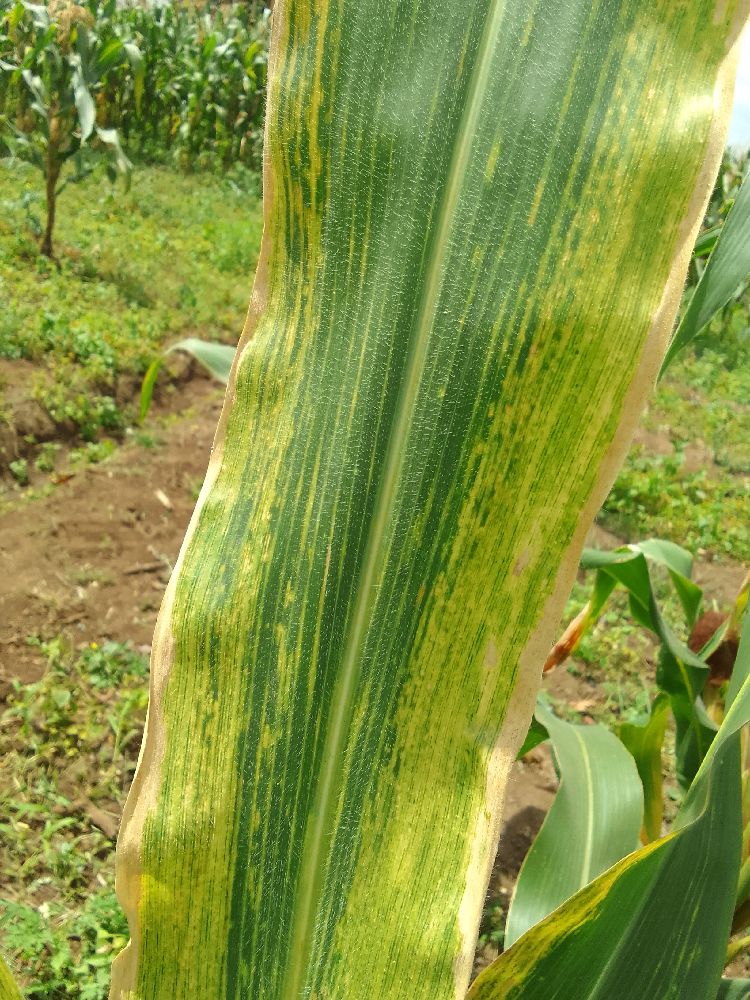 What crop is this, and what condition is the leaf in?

maize, maize lethal necrosis
